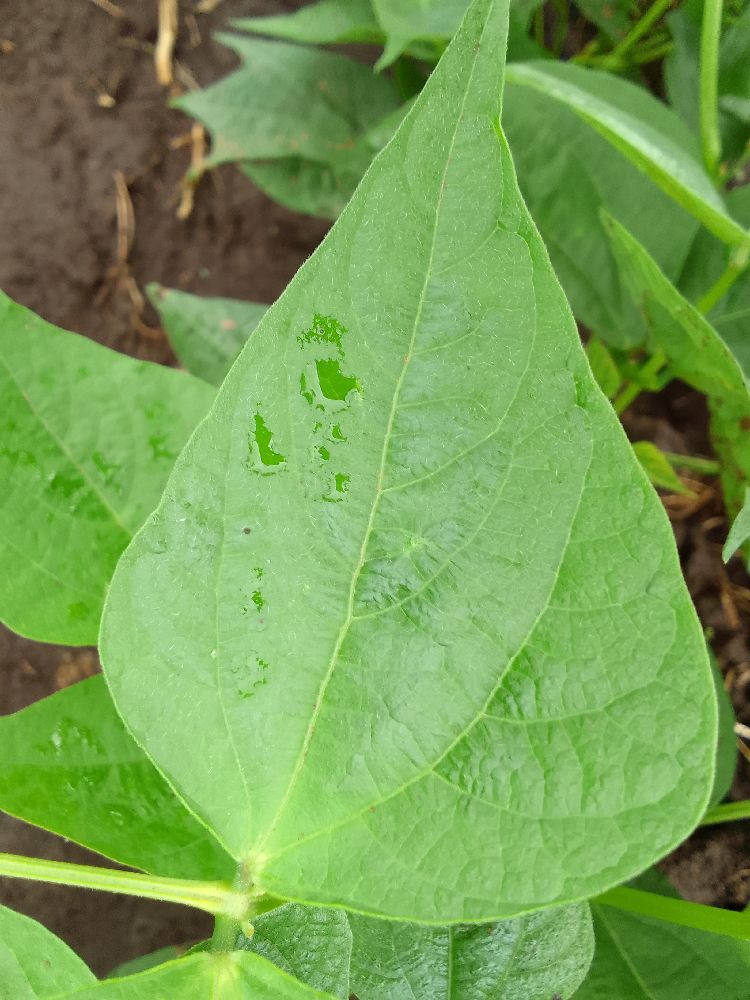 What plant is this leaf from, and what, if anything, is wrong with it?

common bean, healthy
